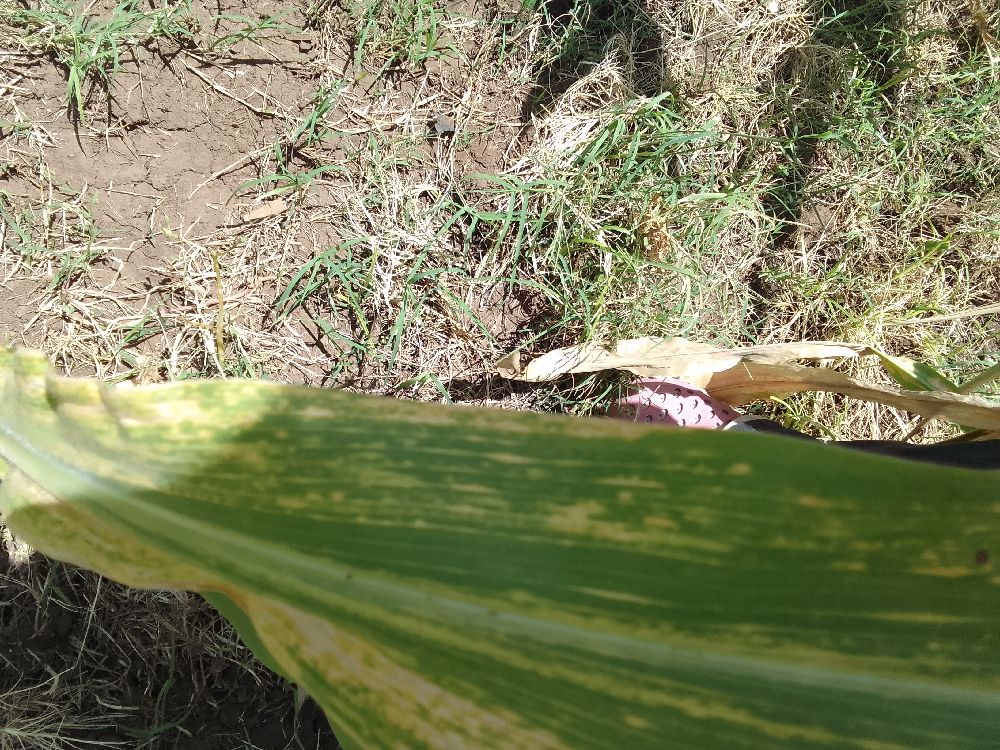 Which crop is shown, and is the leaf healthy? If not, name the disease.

maize, maize lethal necrosis
